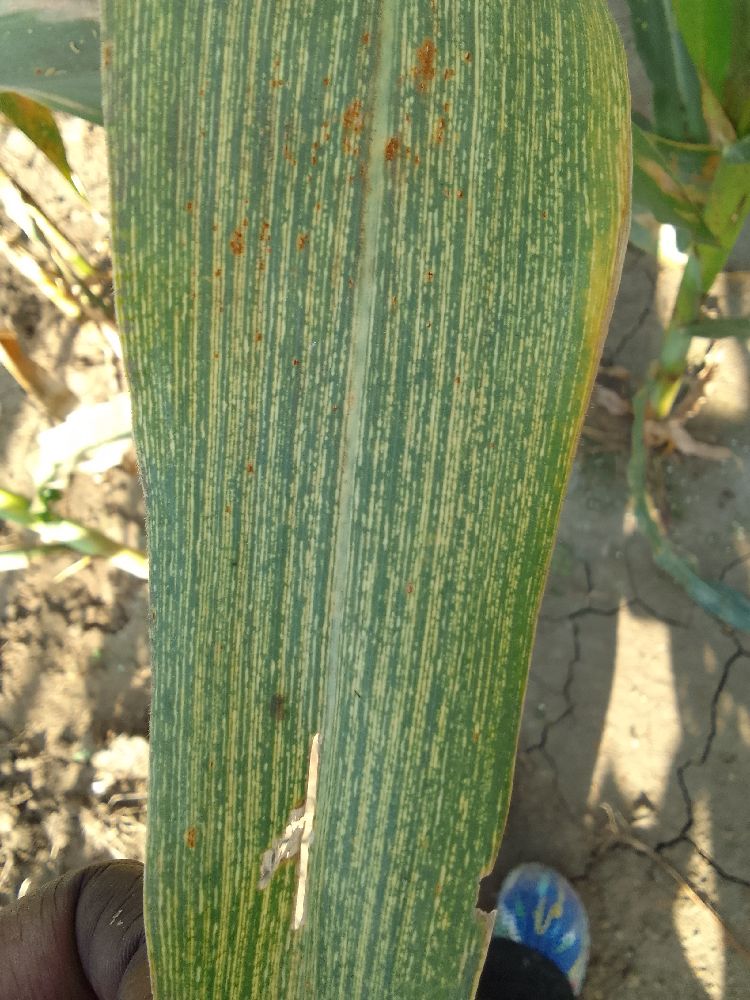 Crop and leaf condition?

maize, maize streak virus
